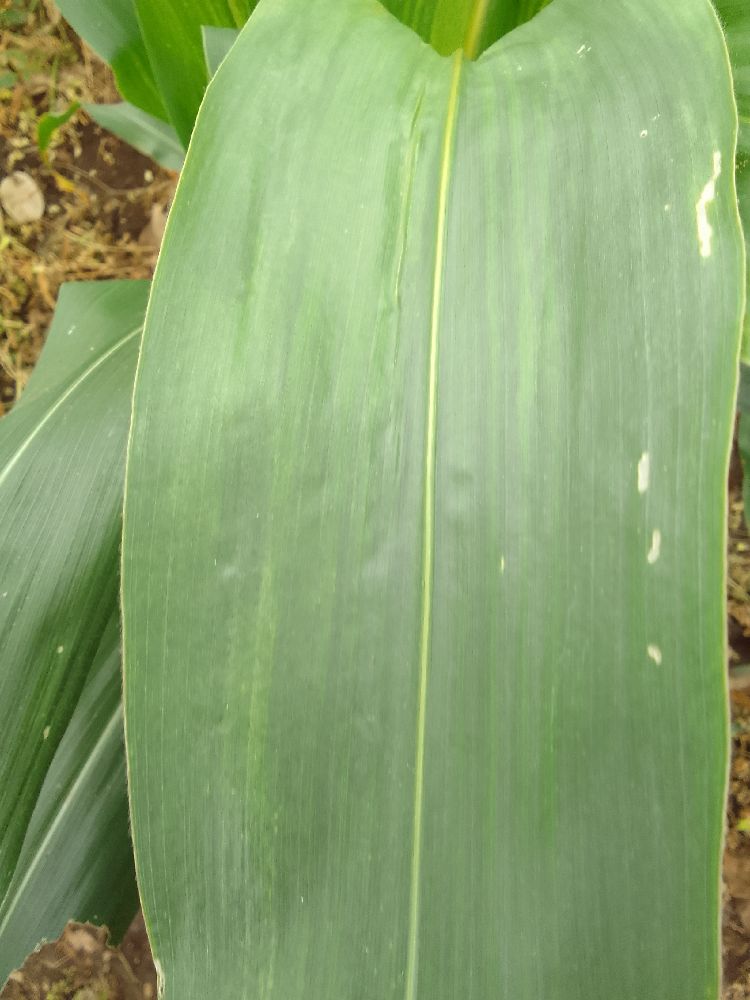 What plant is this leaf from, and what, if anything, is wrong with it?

maize, healthy
